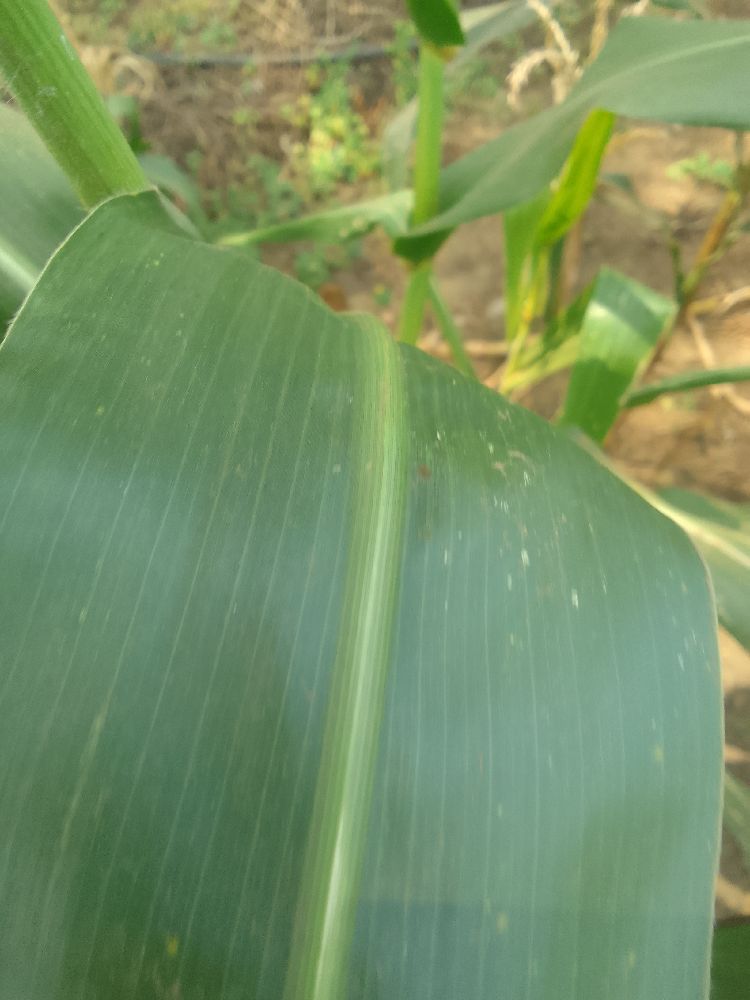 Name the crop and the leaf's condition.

maize, healthy
